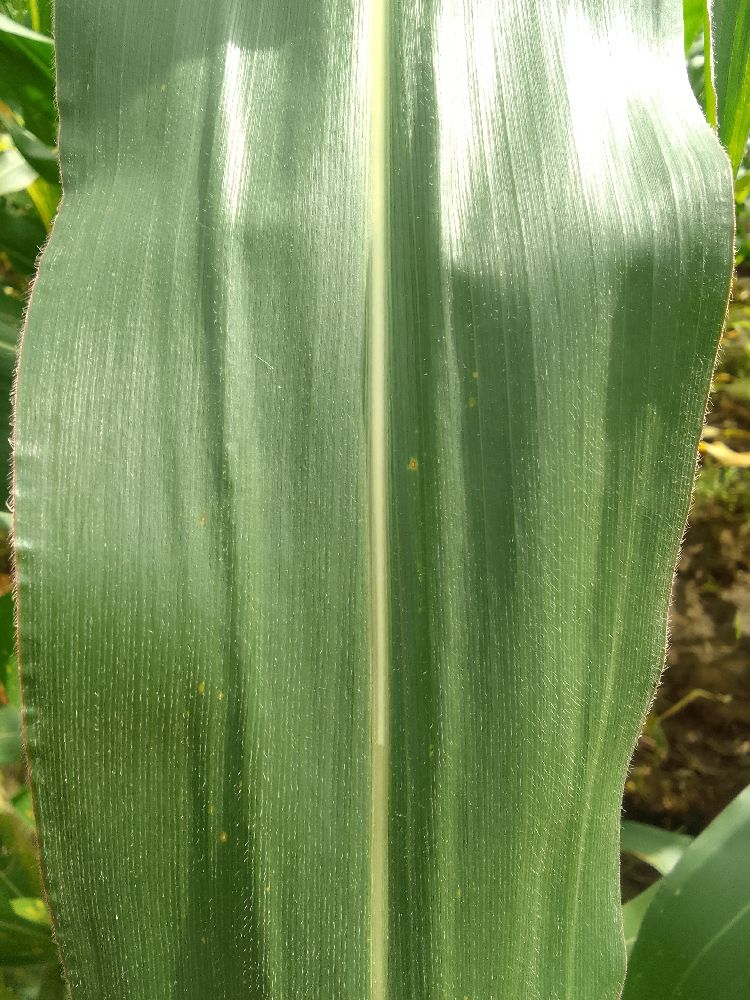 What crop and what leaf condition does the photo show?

maize, healthy
